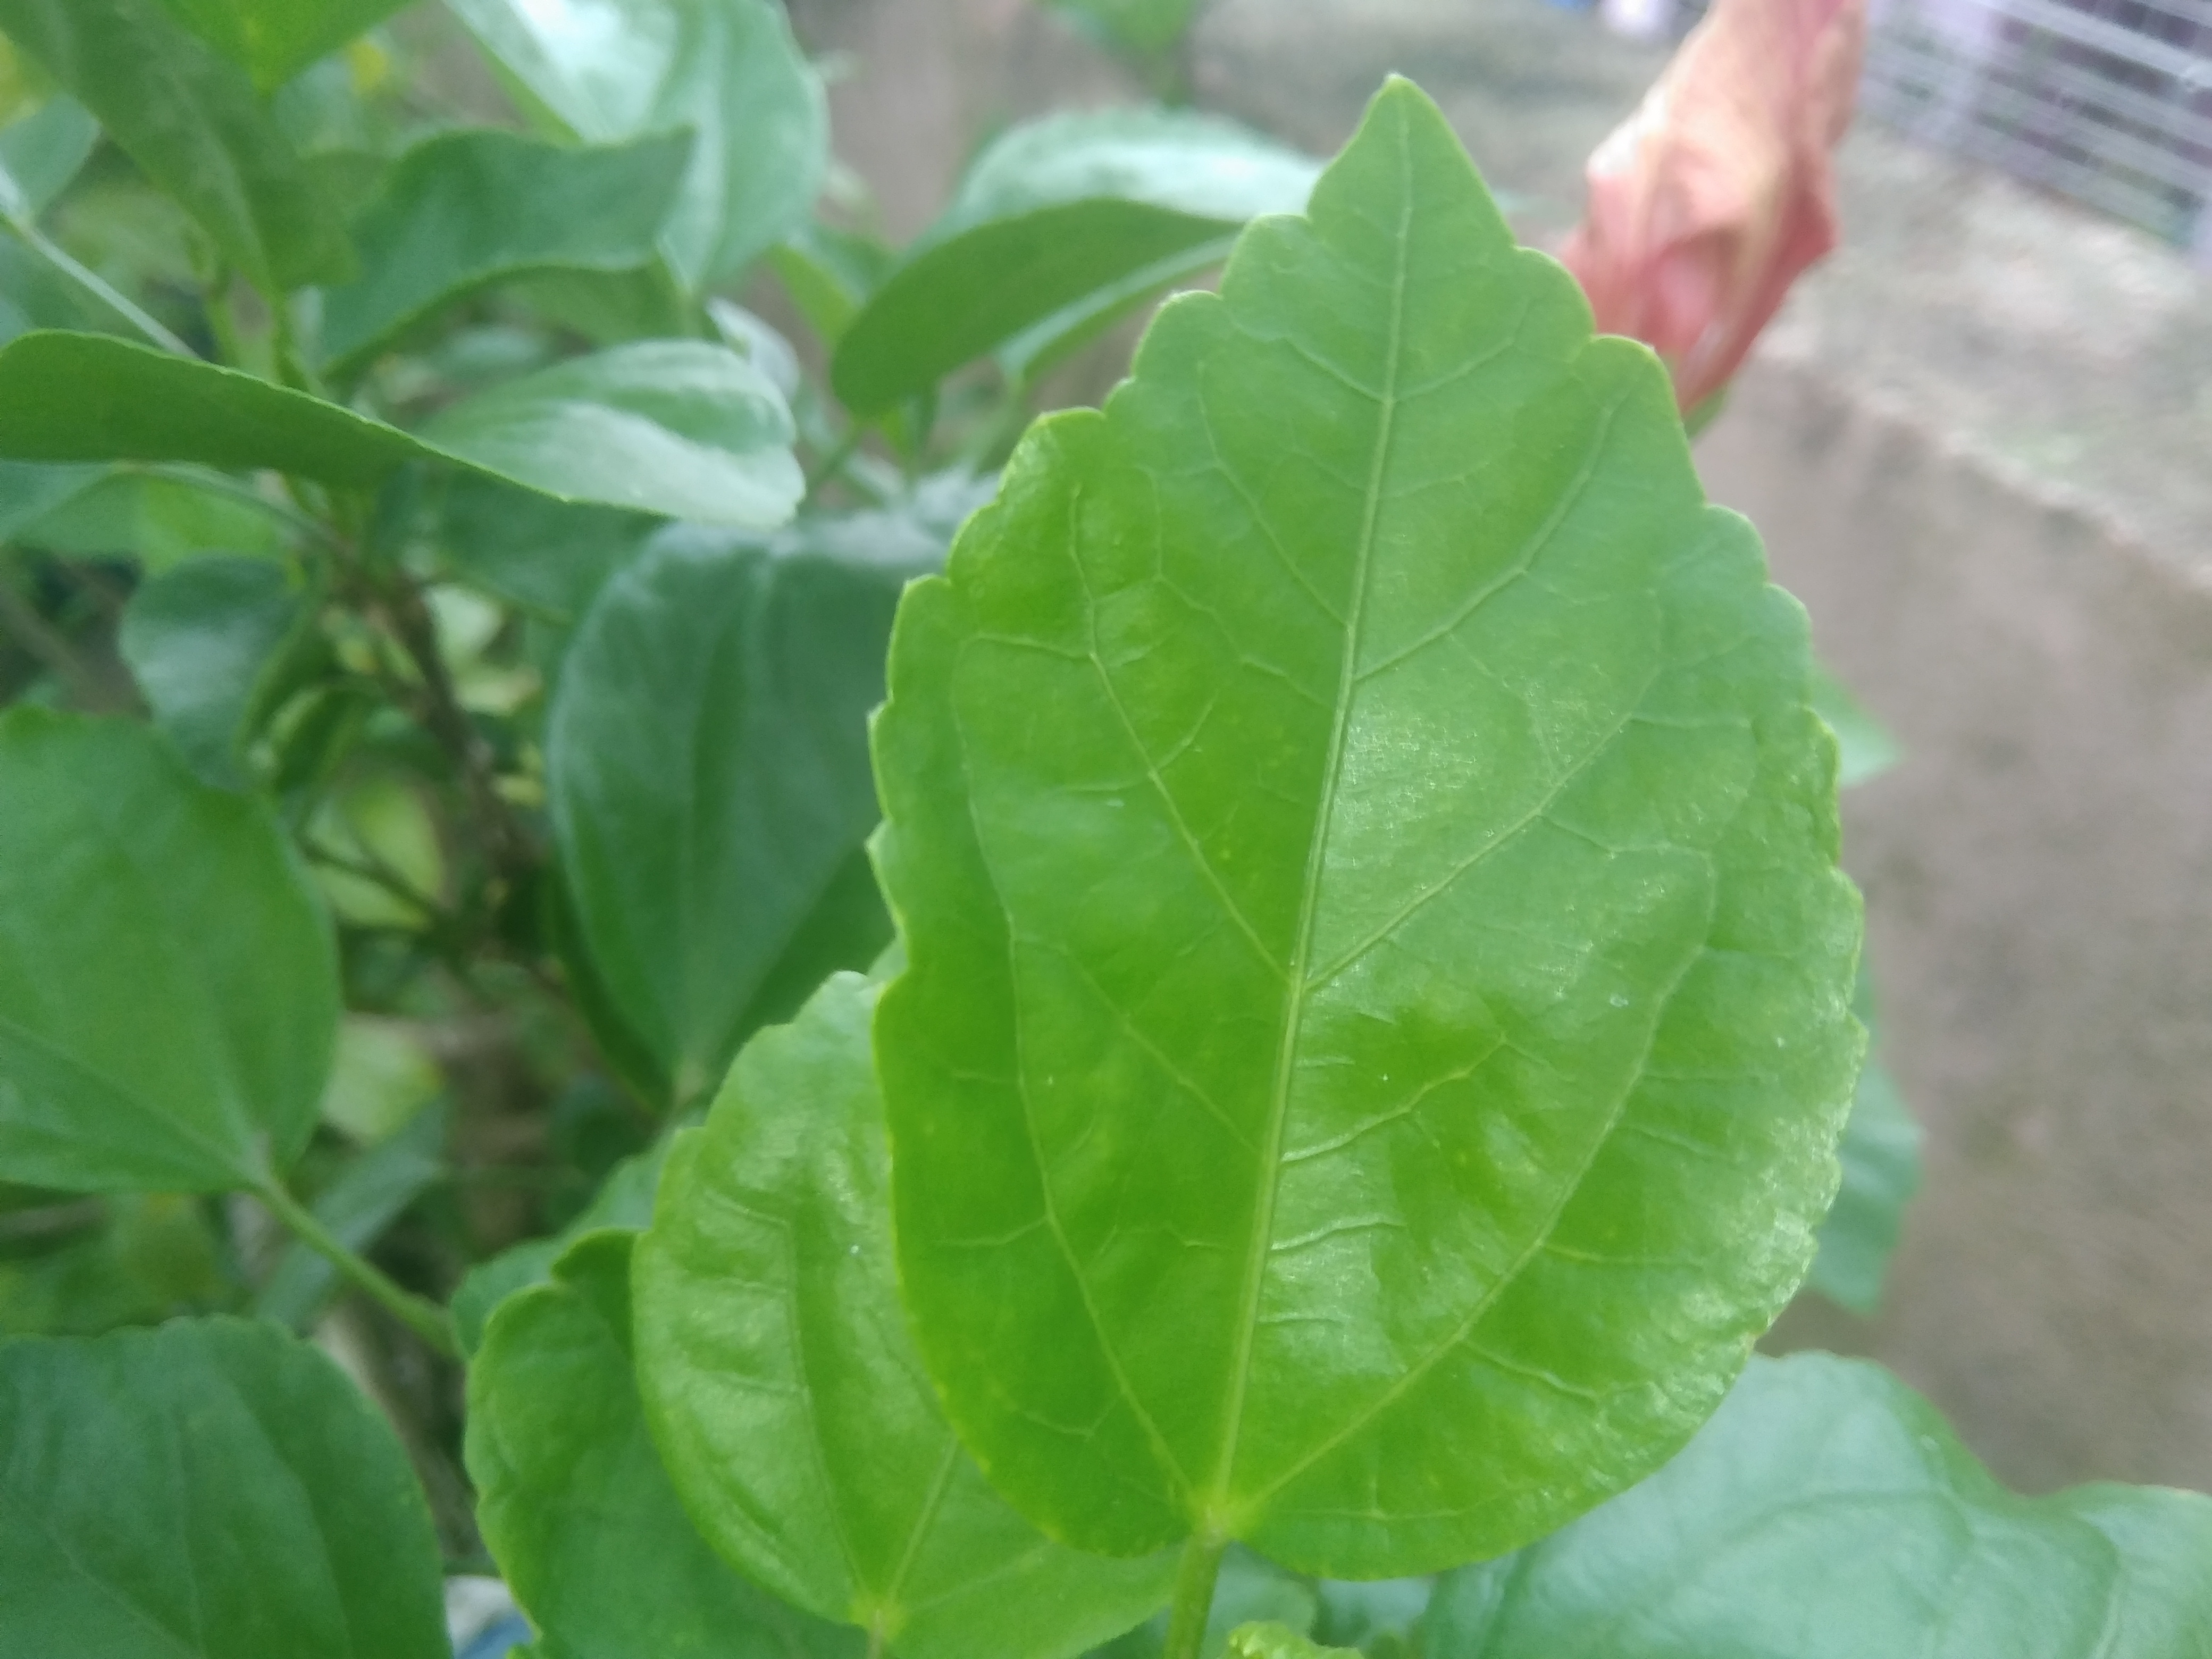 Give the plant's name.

hibiscus
